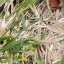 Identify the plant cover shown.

grass
